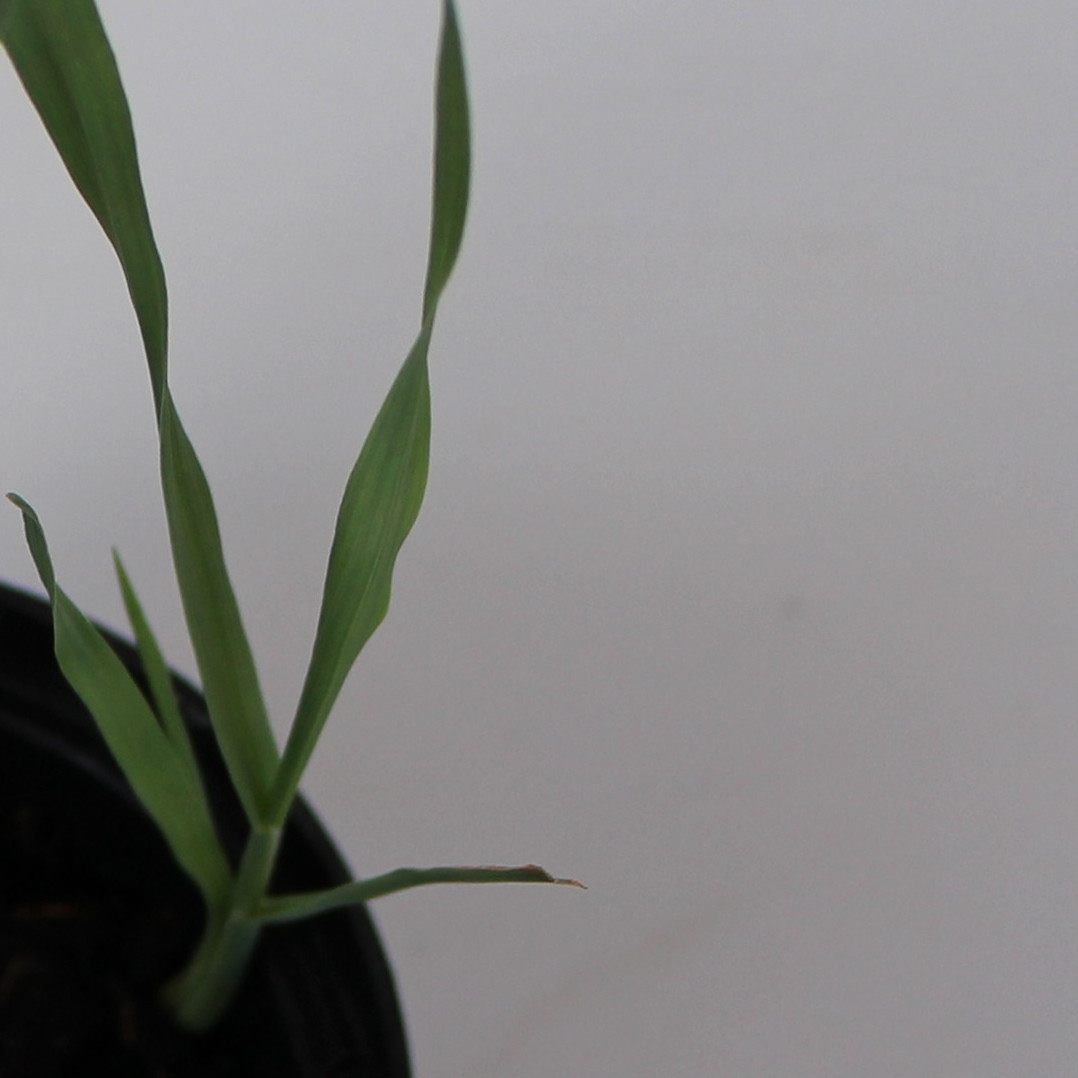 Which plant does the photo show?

Avena sterilis
